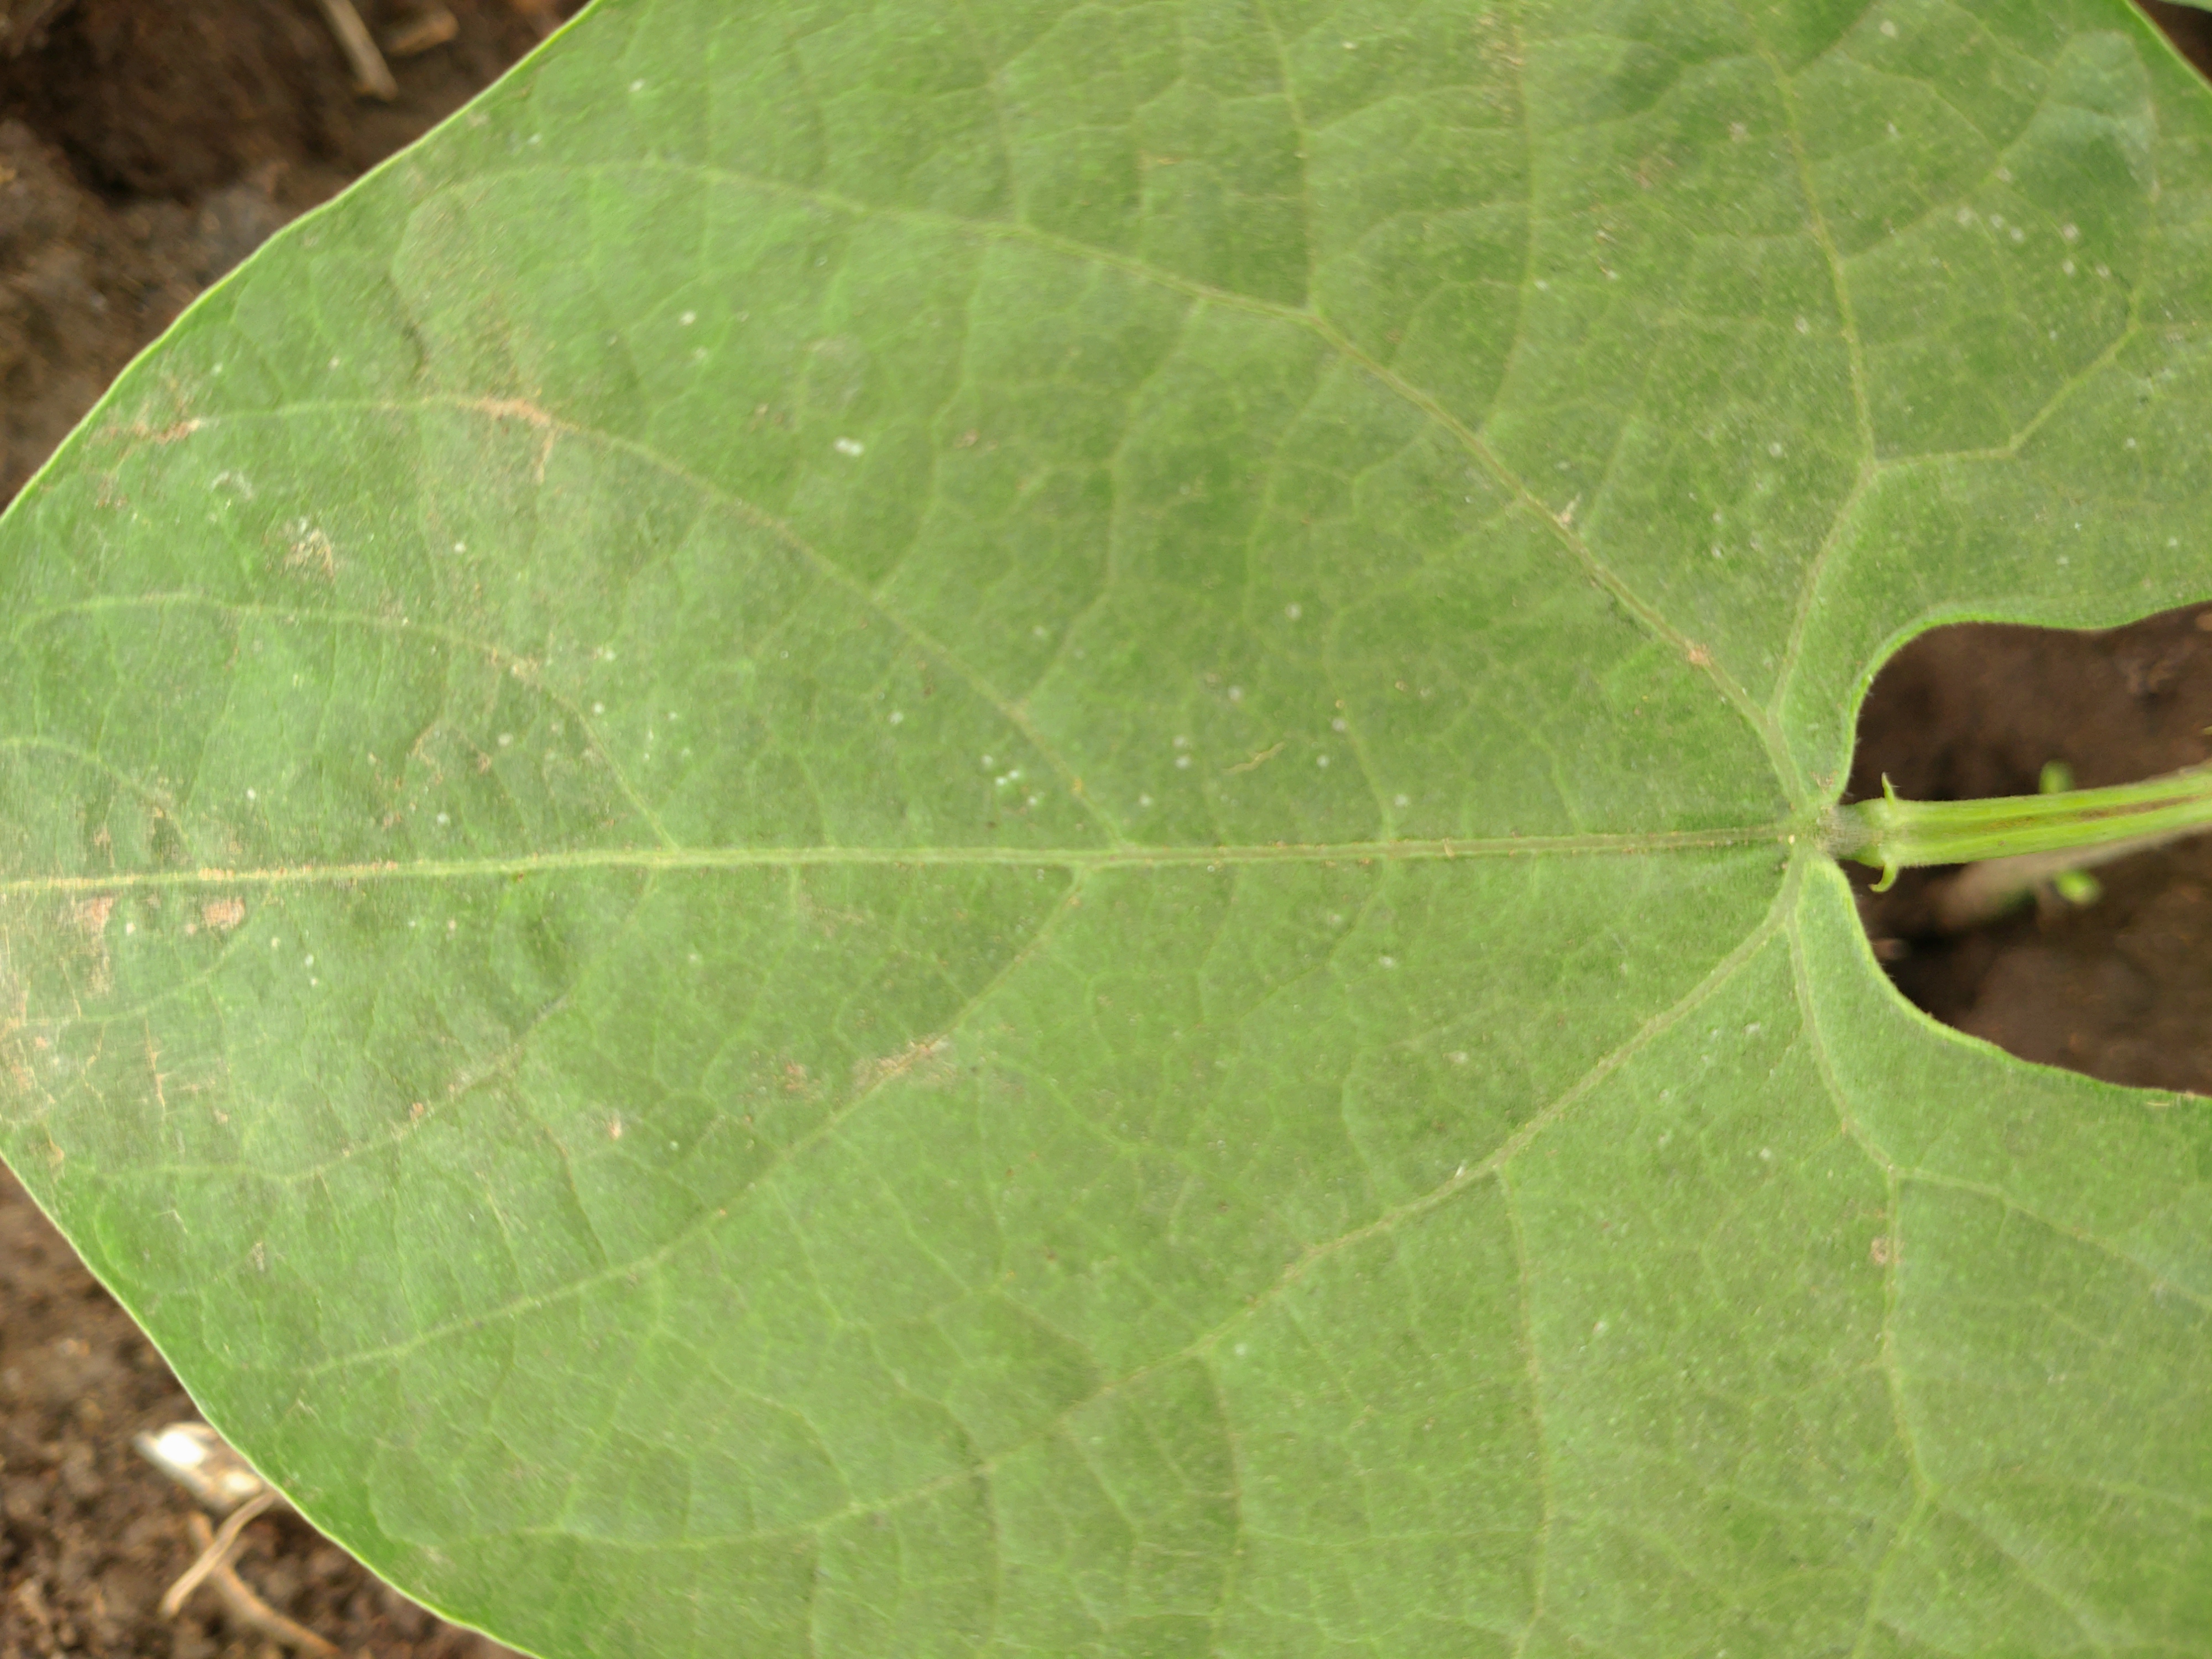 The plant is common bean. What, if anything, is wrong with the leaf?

healthy
